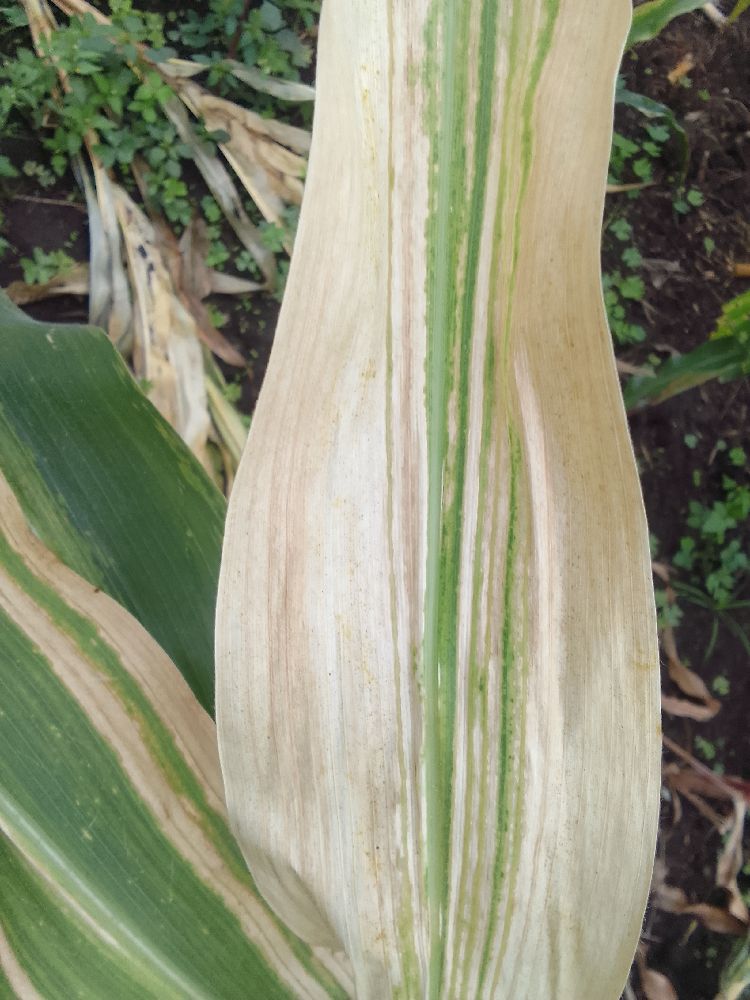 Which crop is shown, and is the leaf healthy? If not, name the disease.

maize, maize lethal necrosis
